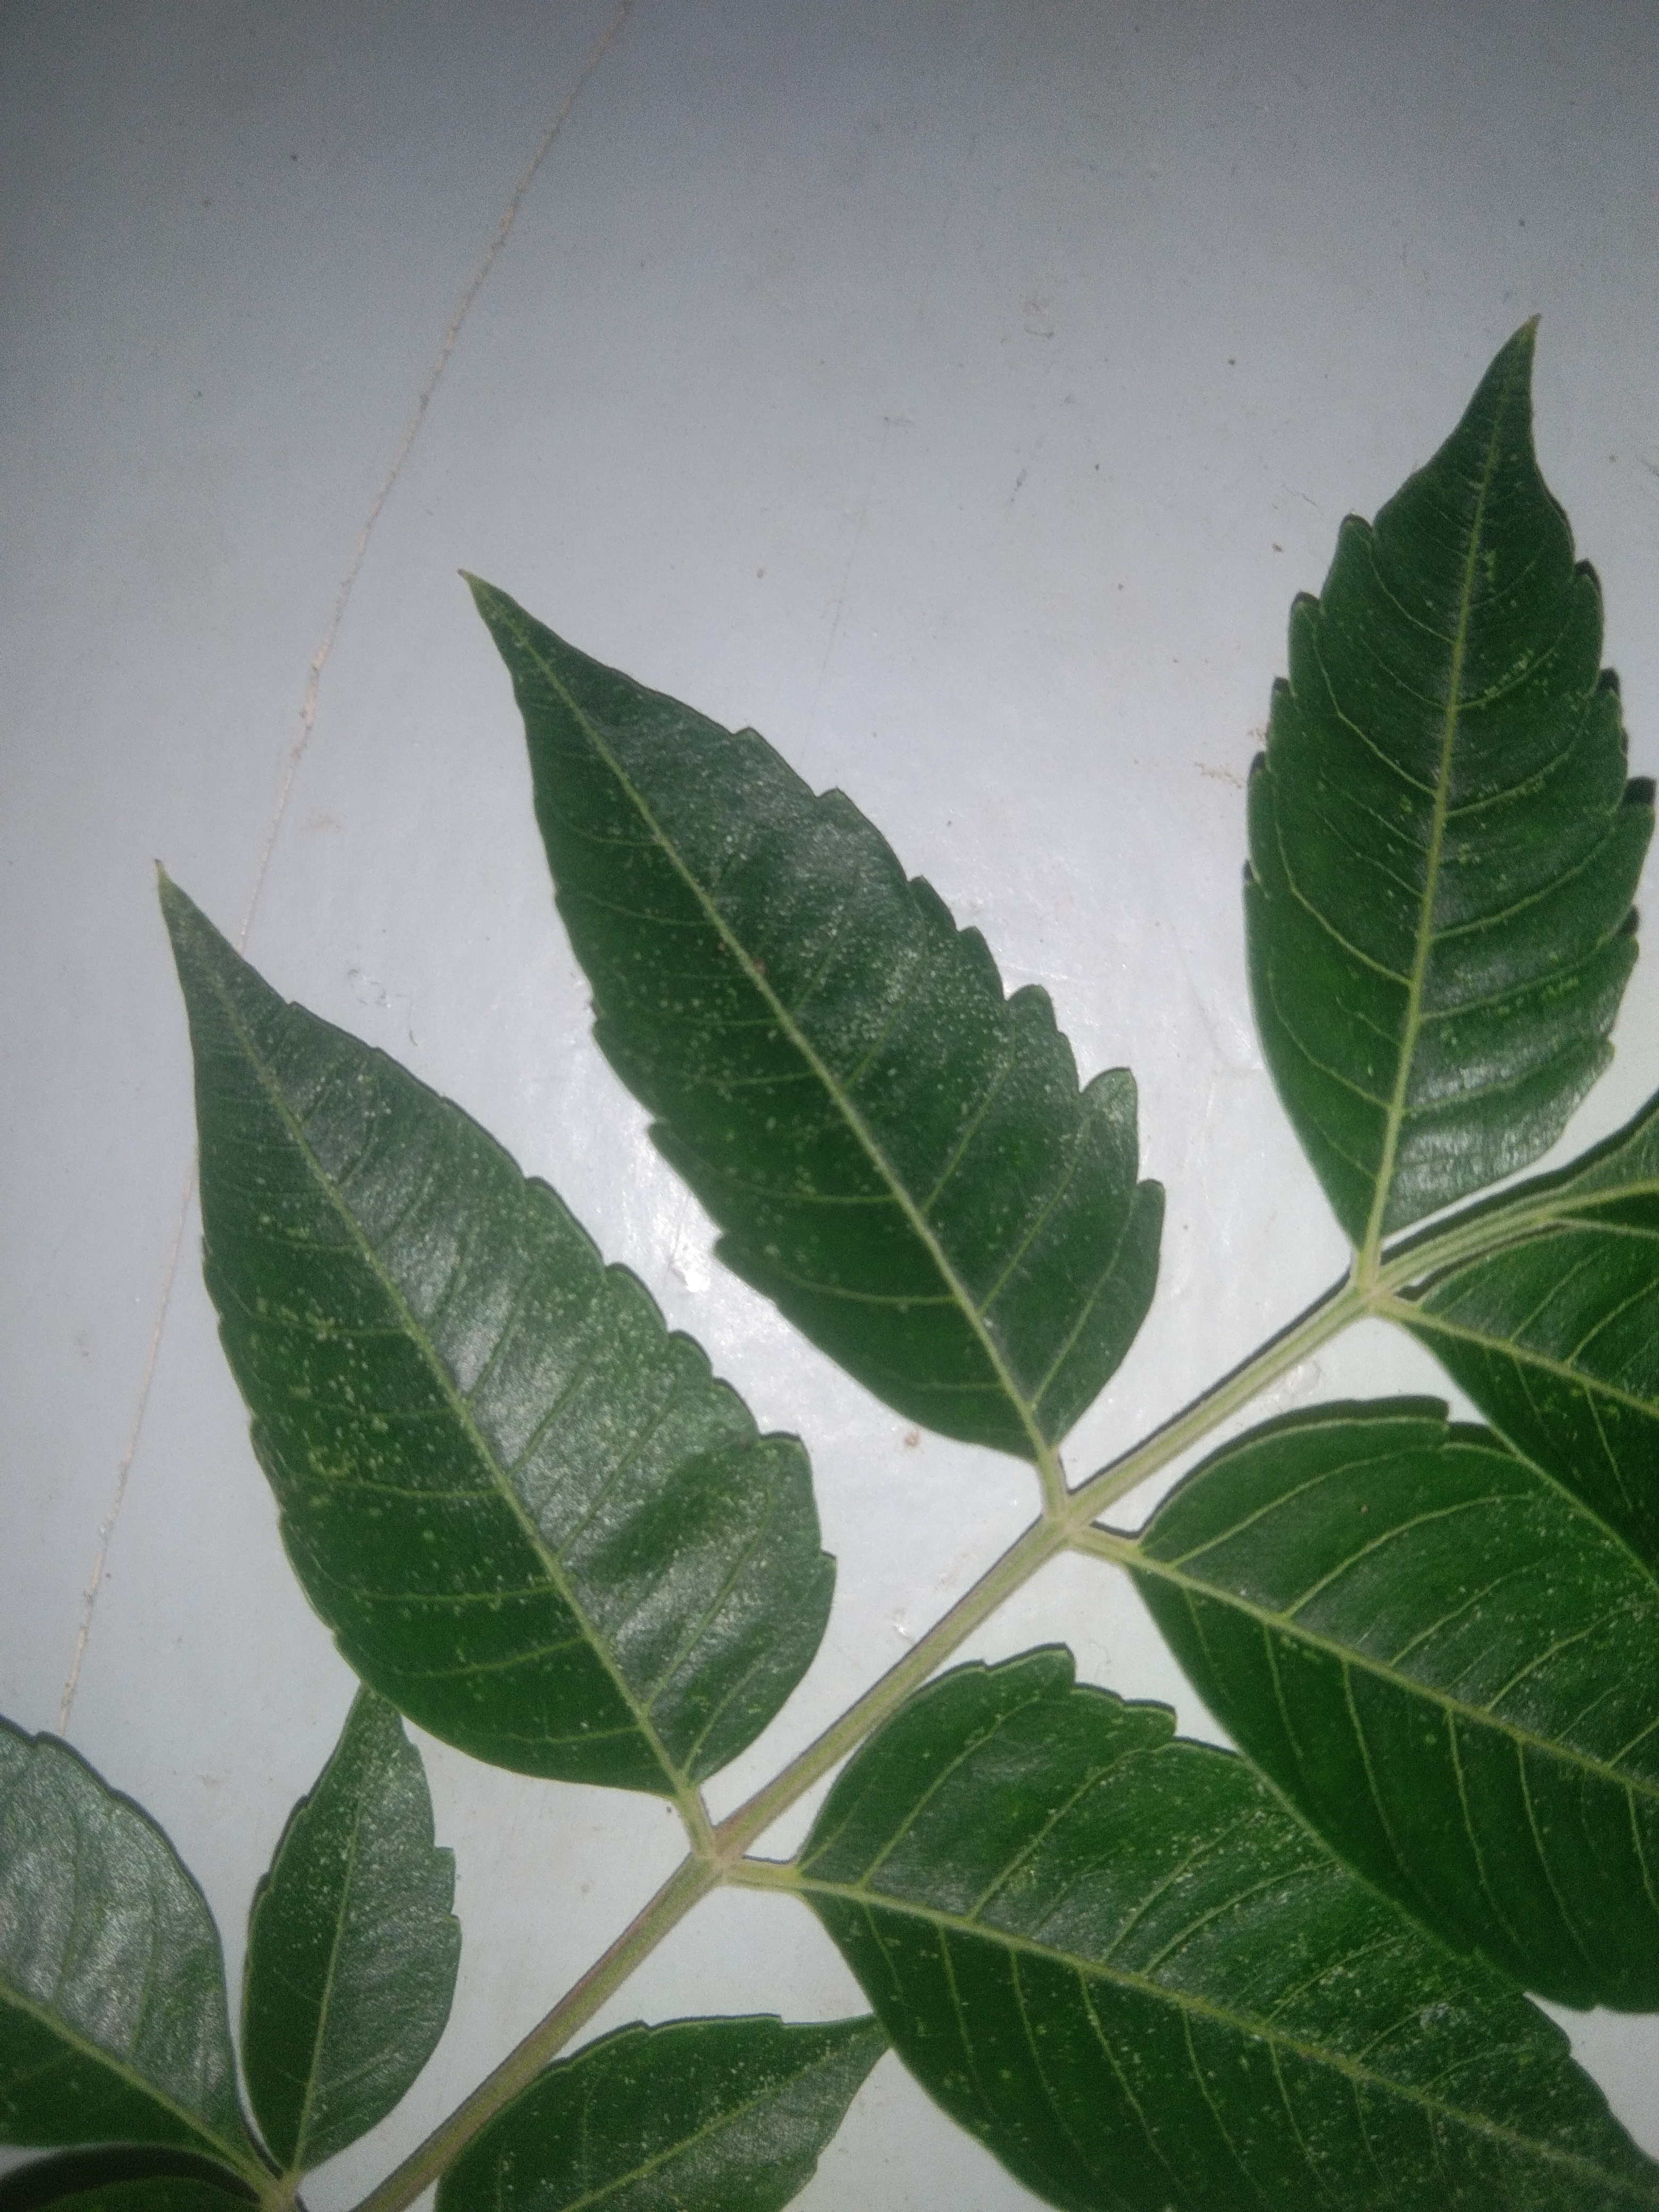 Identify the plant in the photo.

neem
